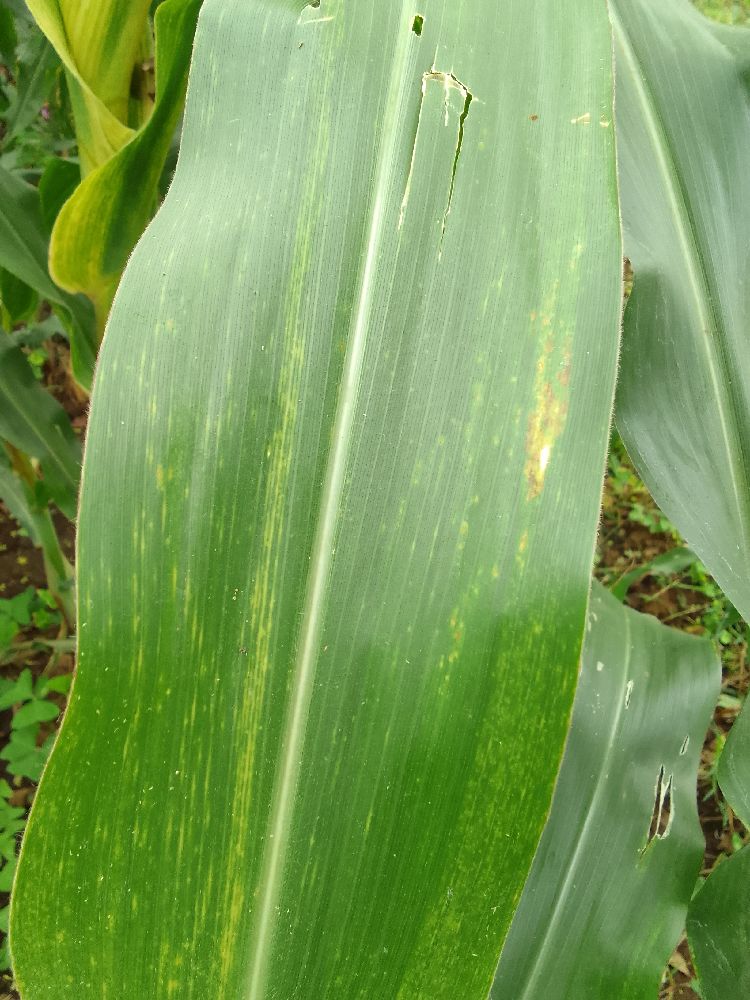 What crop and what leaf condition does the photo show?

maize, maize lethal necrosis
